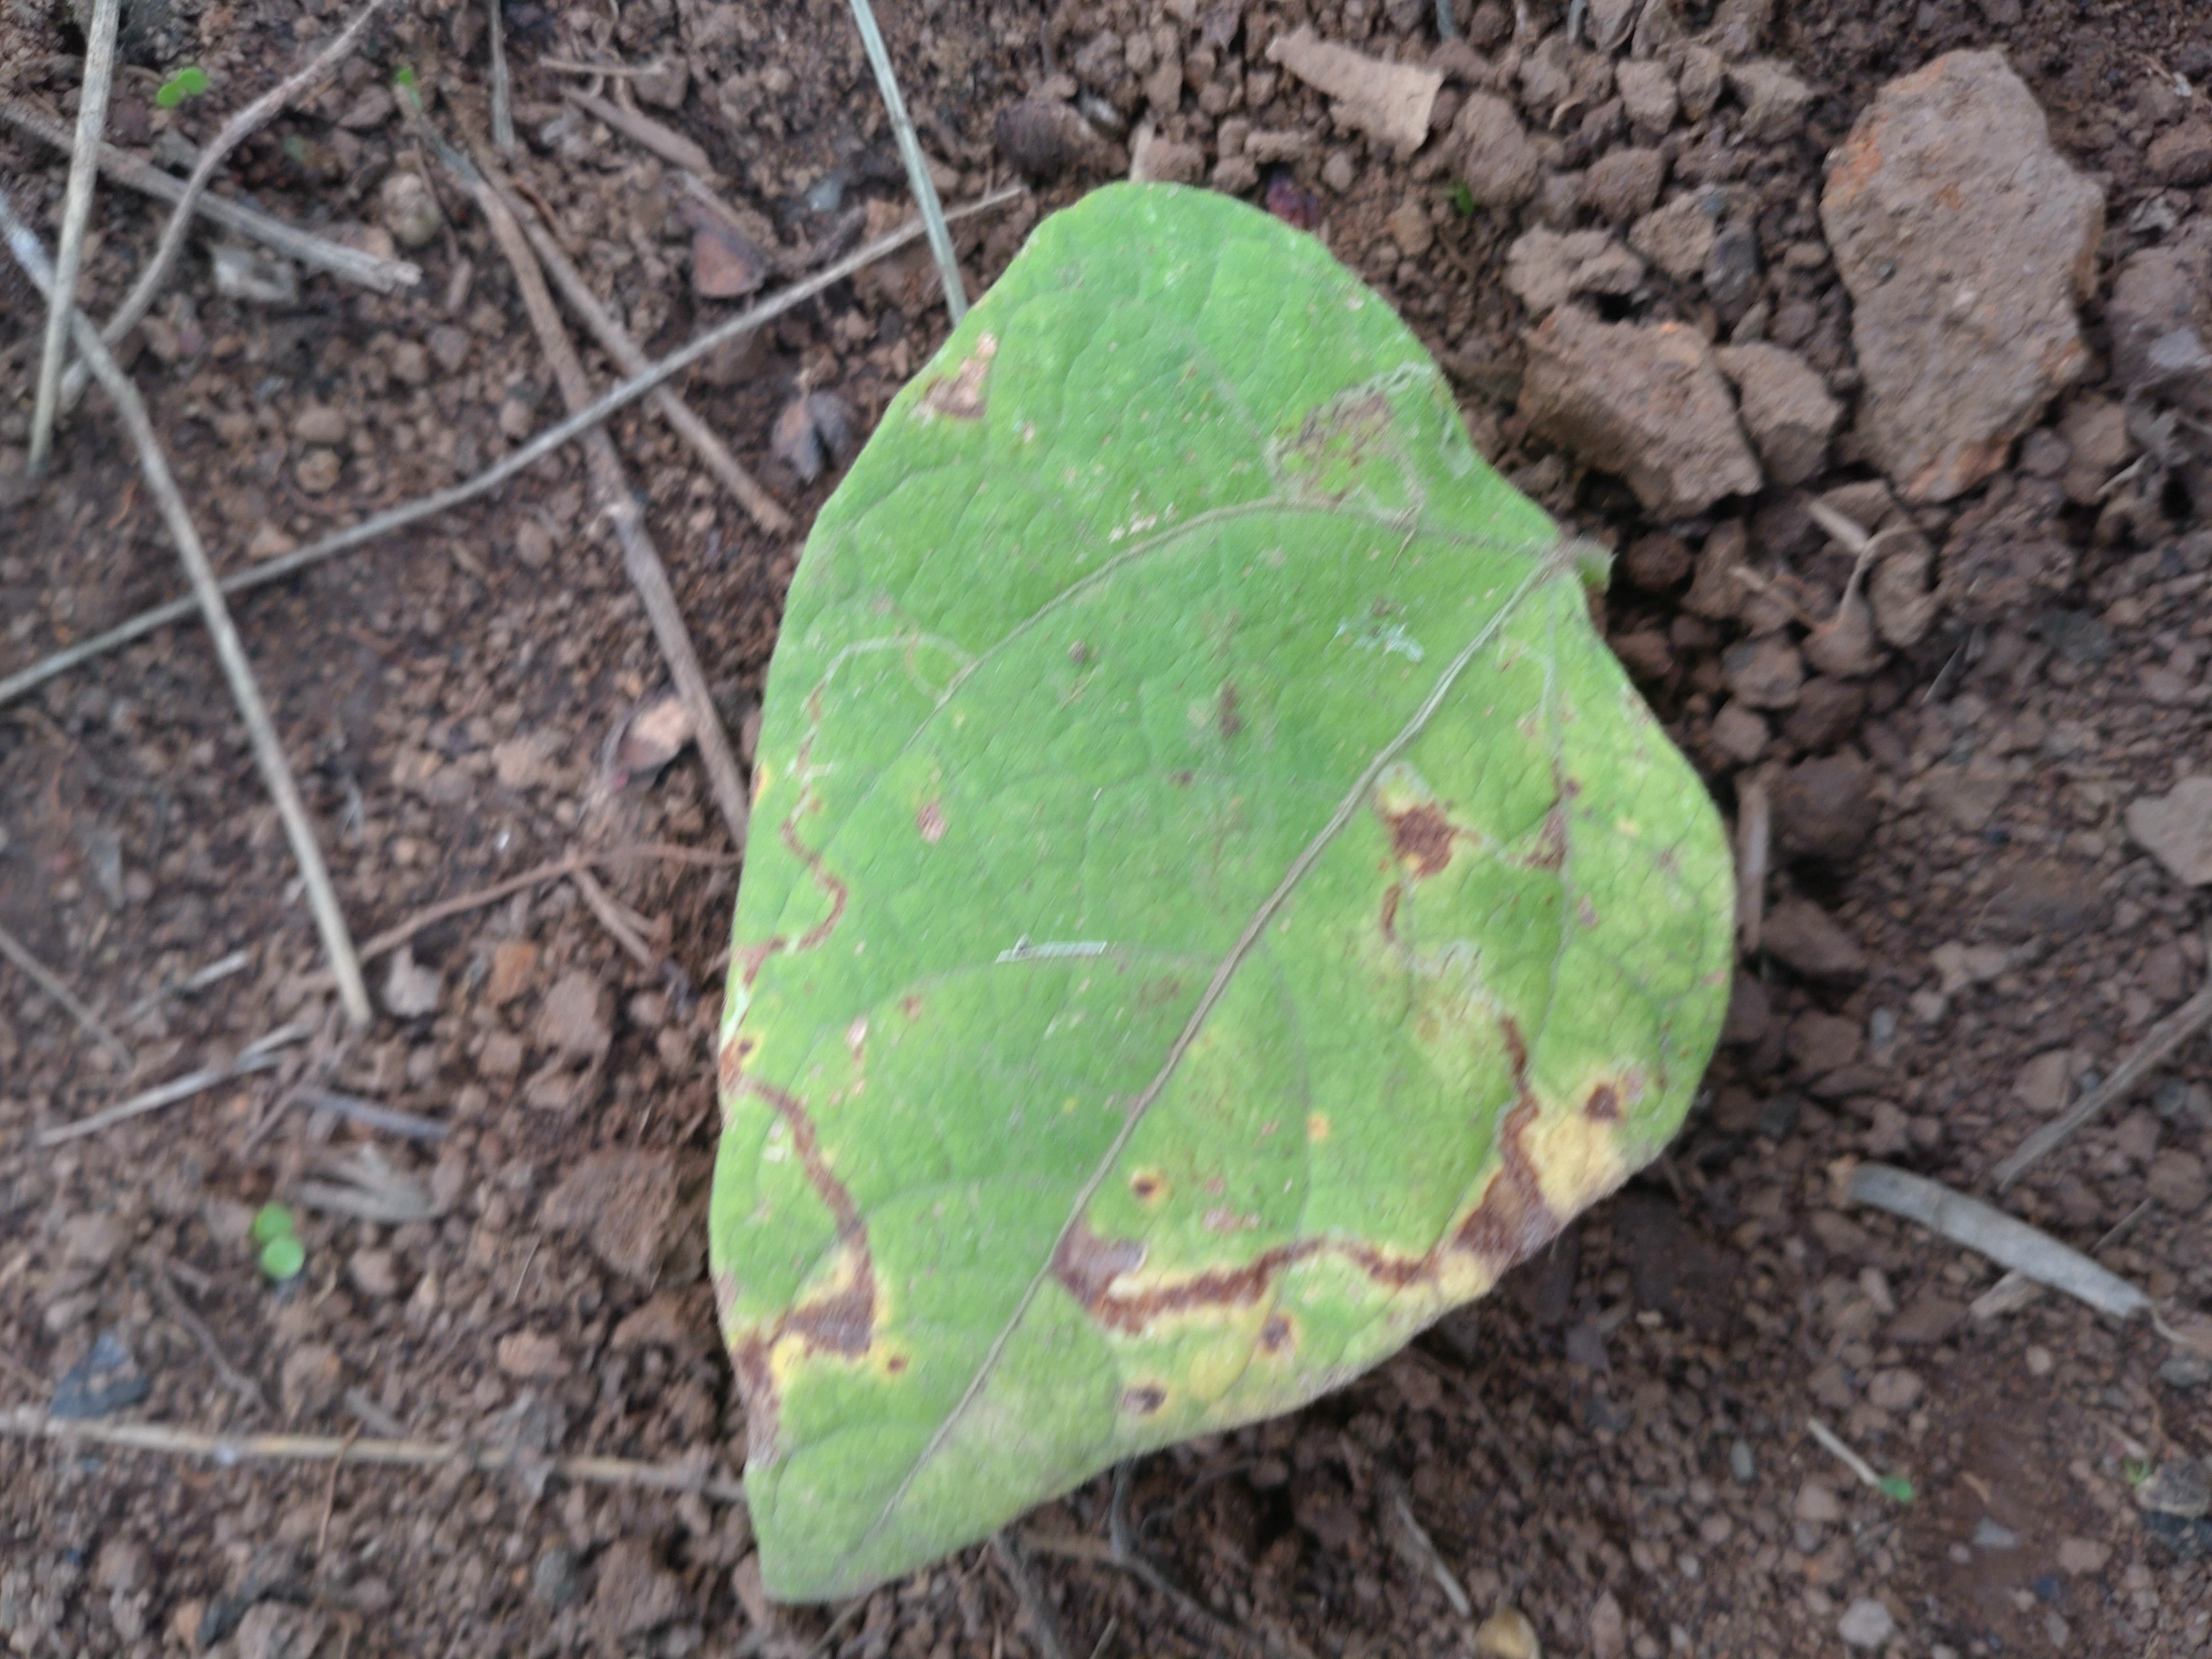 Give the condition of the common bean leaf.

rust
